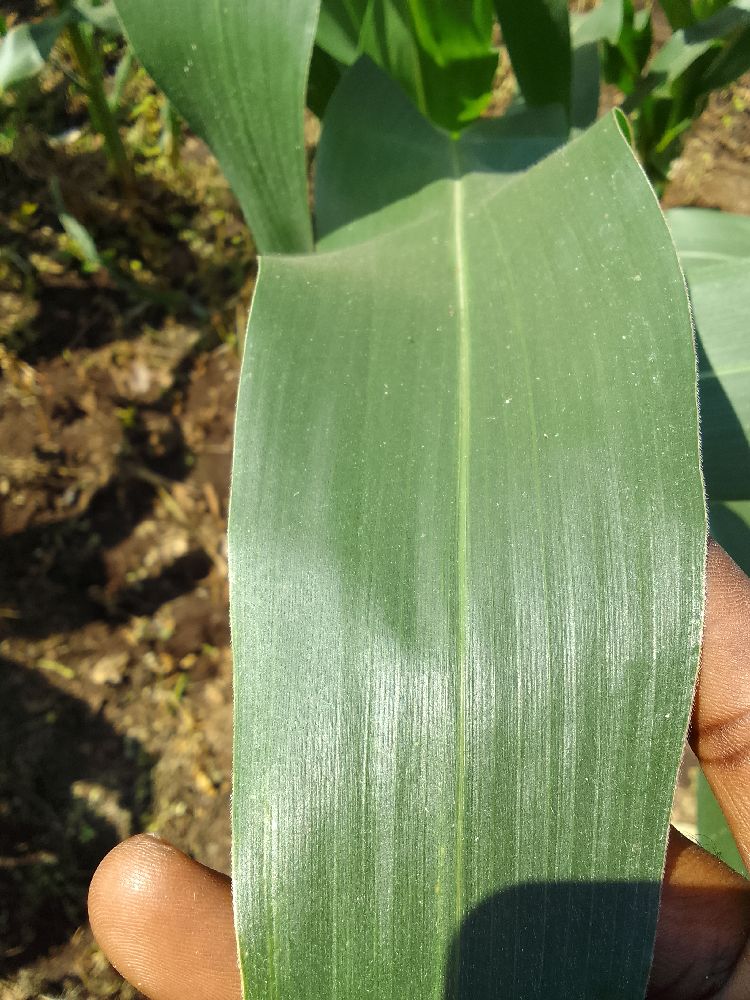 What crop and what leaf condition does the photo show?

maize, healthy
